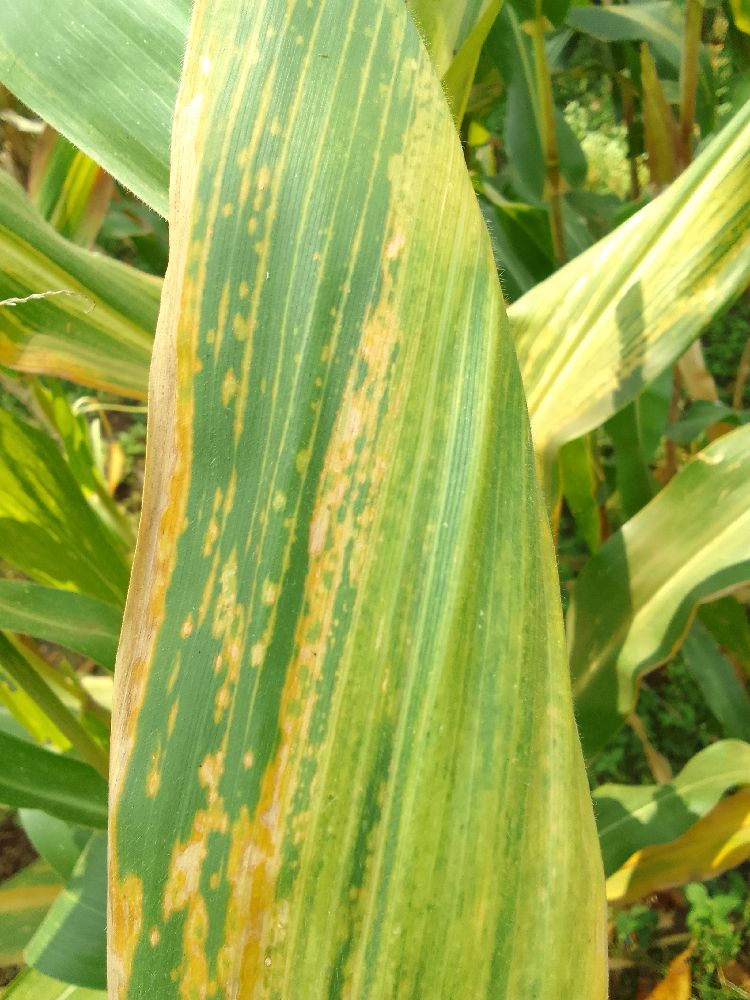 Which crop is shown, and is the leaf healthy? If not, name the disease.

maize, maize lethal necrosis
